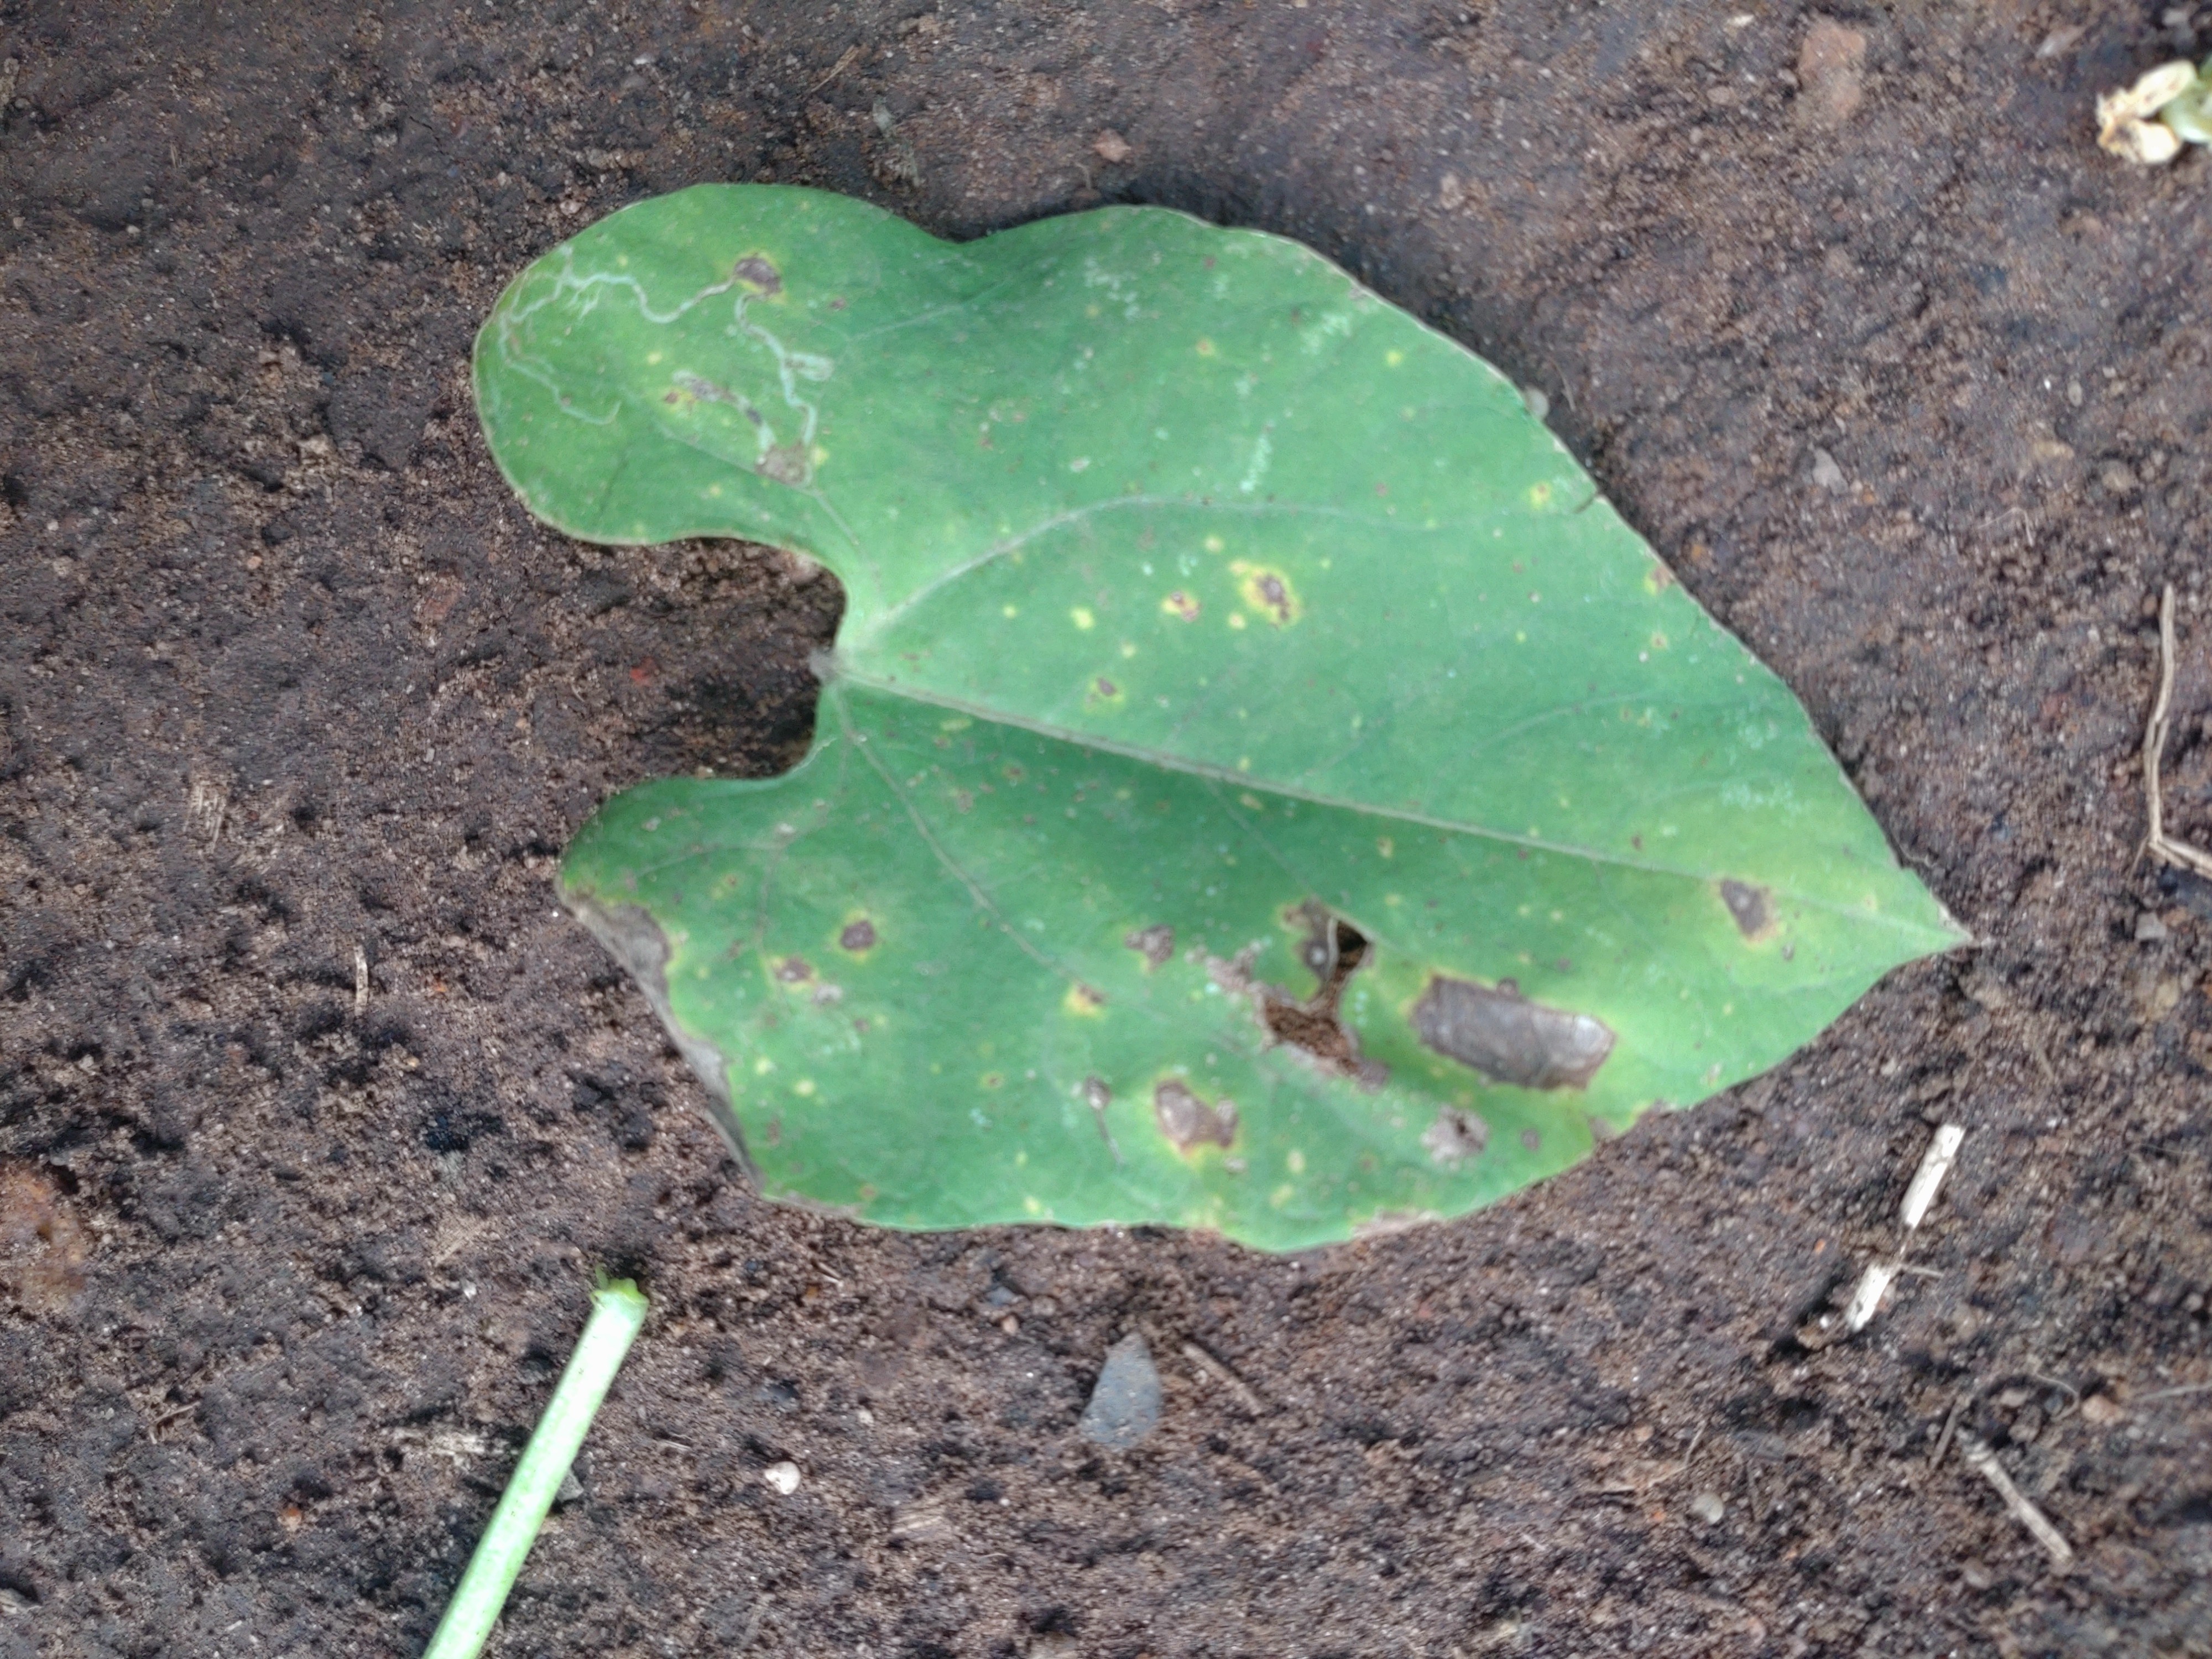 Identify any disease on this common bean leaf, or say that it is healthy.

rust
